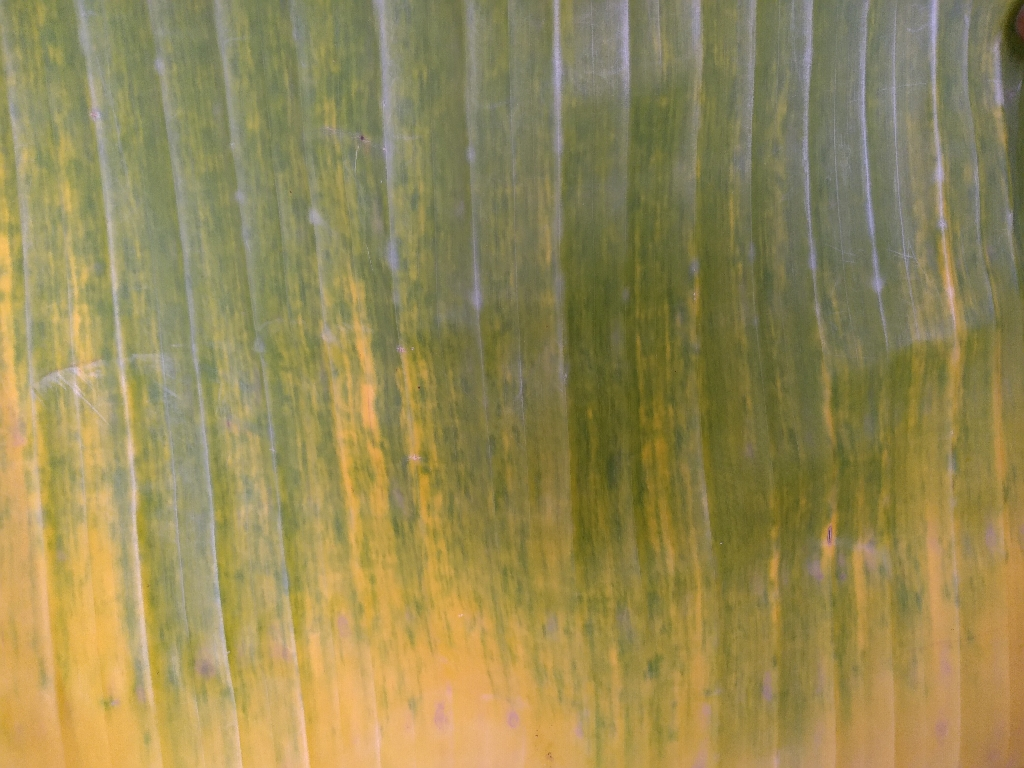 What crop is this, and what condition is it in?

banana, fusarium wilt race 1
